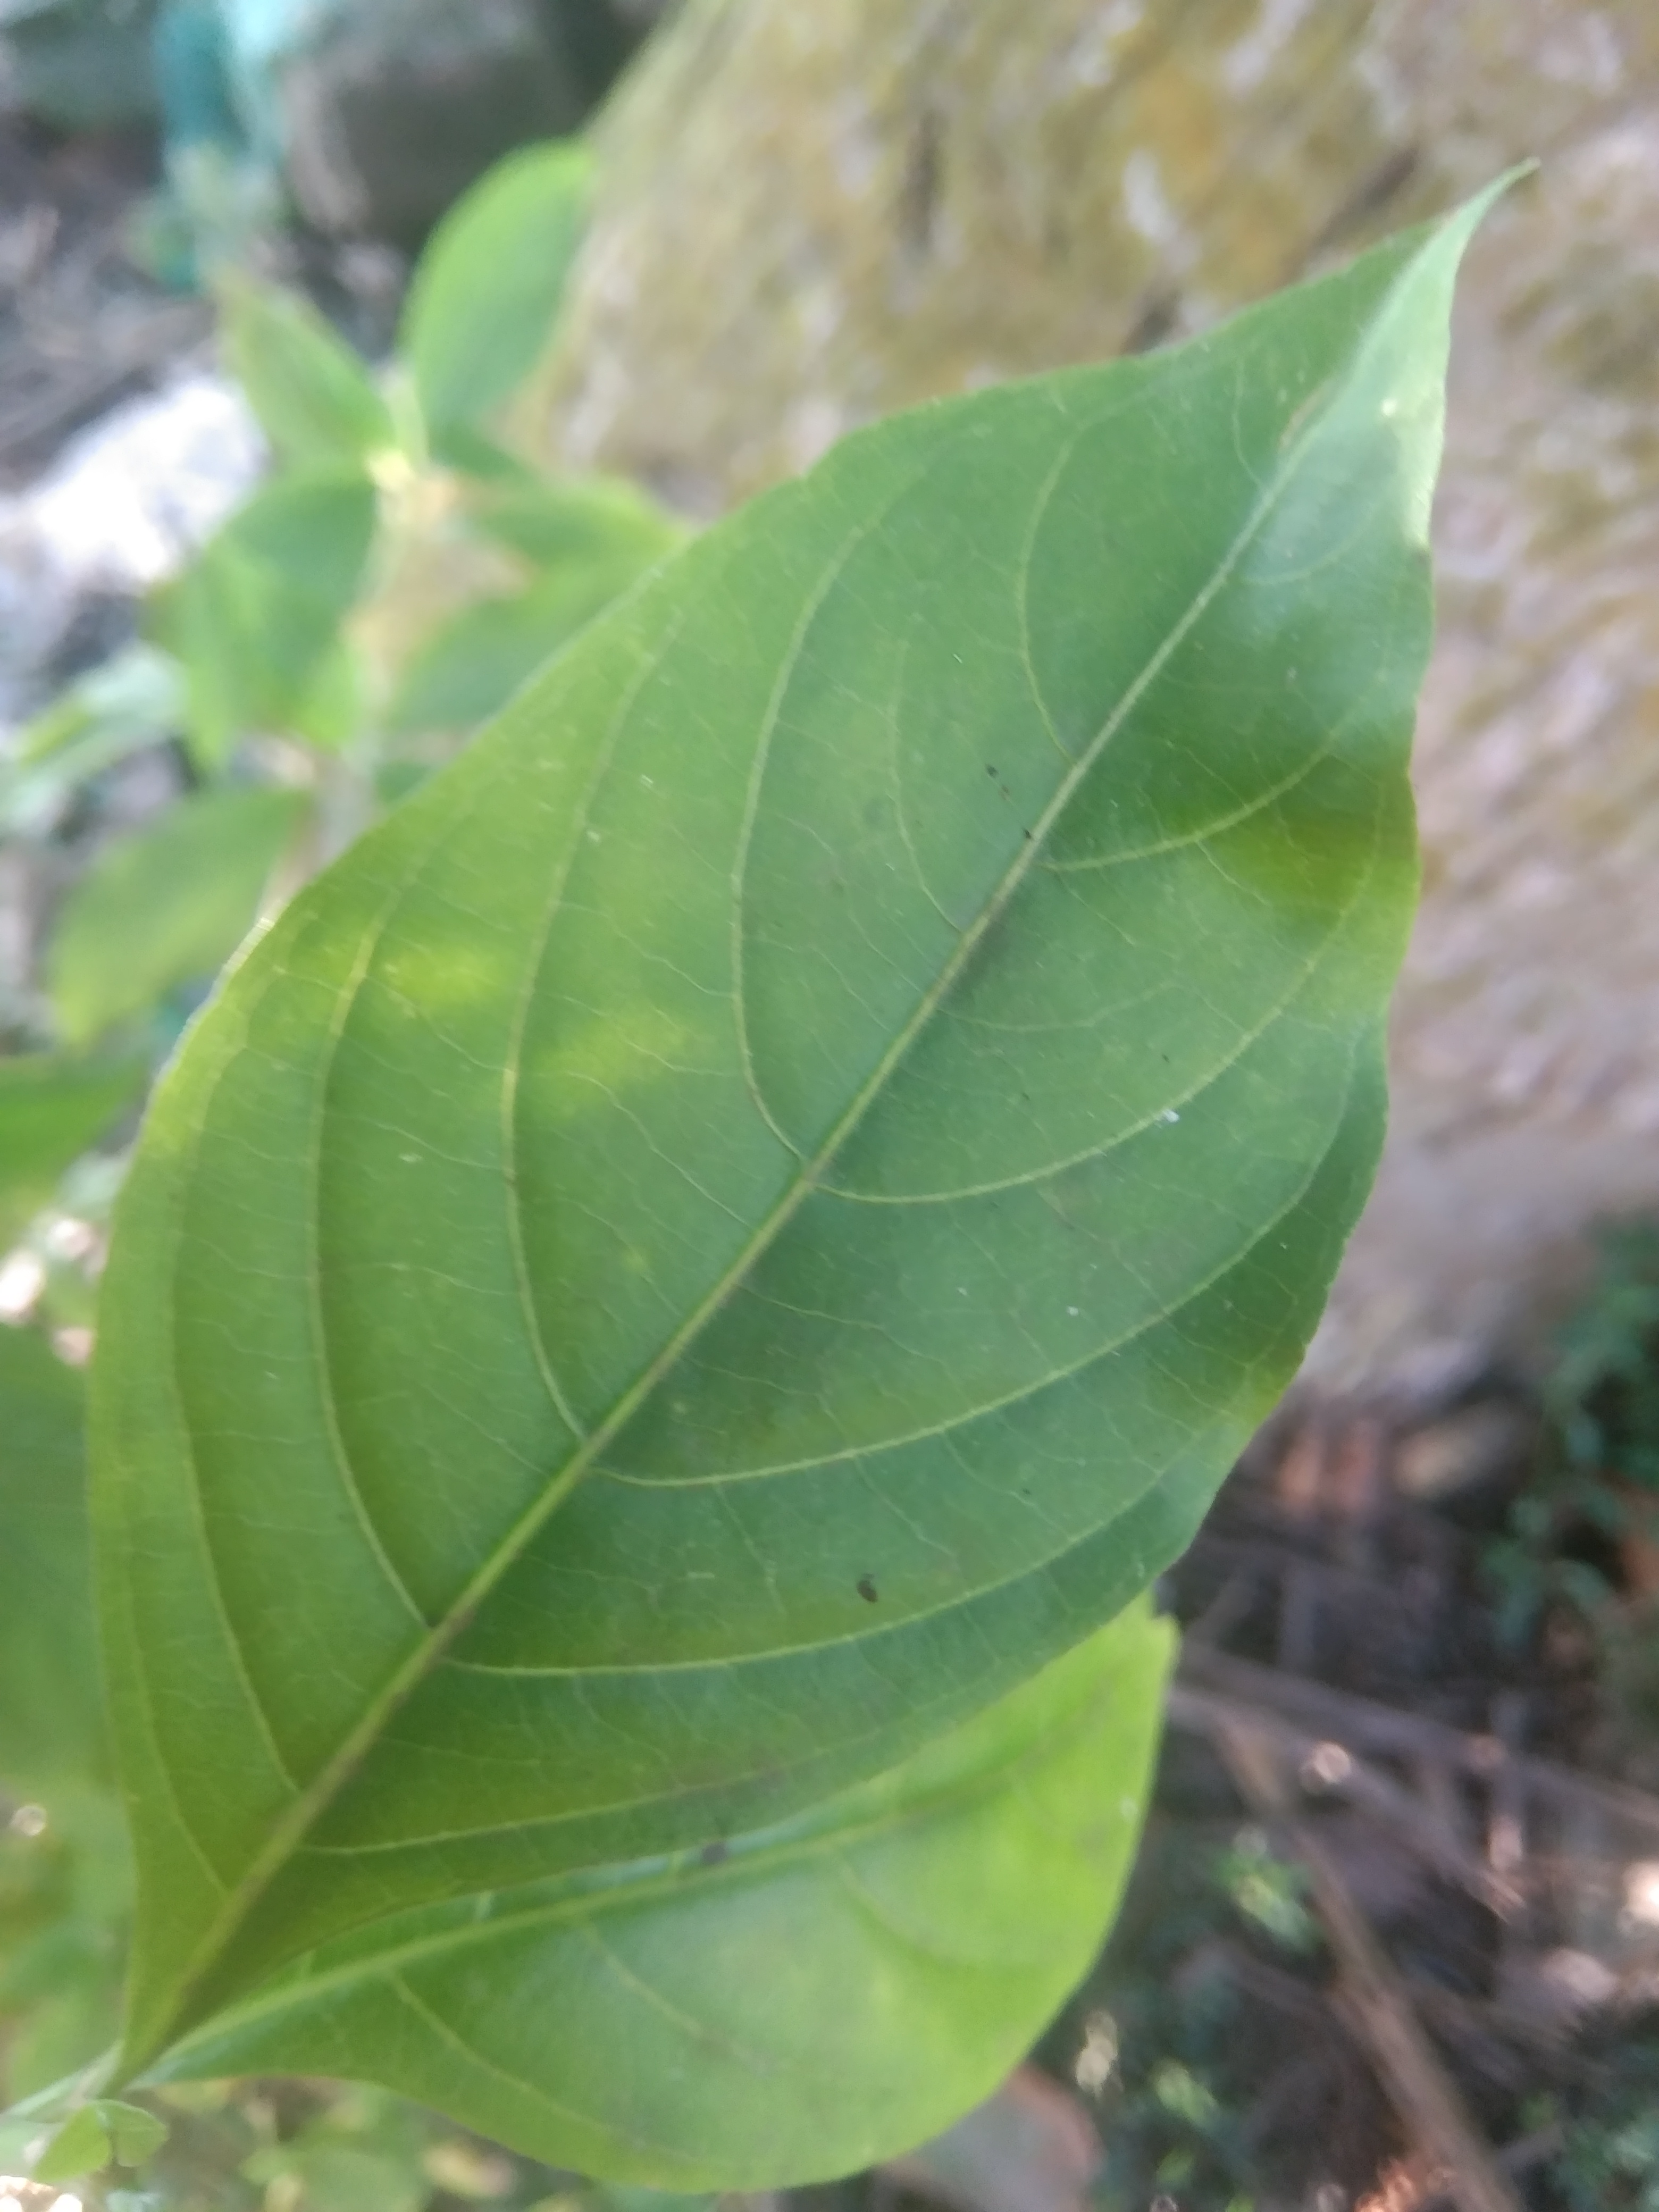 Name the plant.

vasaka
